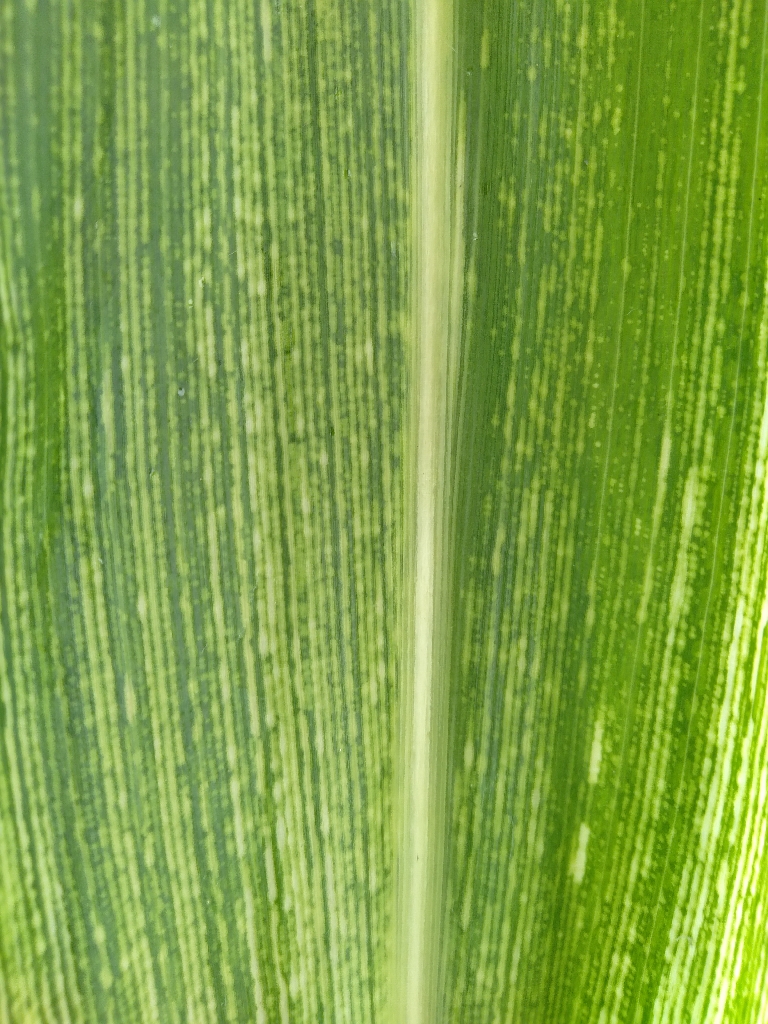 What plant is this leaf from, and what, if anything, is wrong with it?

maize, maize streak virus
